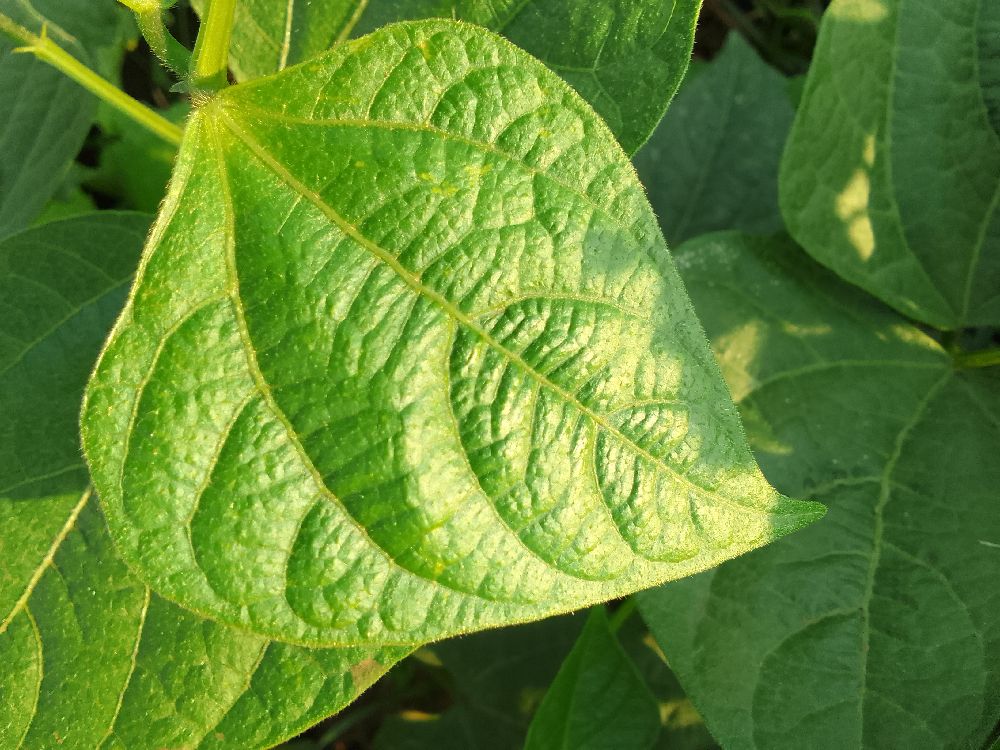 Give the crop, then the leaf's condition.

common bean, healthy
